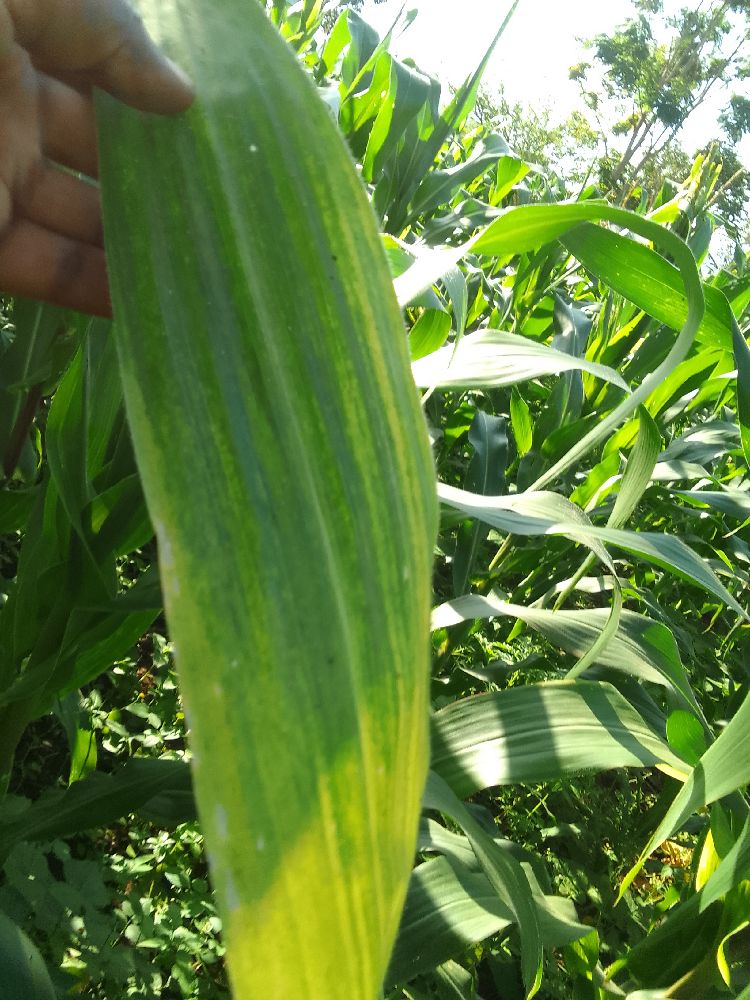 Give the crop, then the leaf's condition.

maize, maize lethal necrosis
